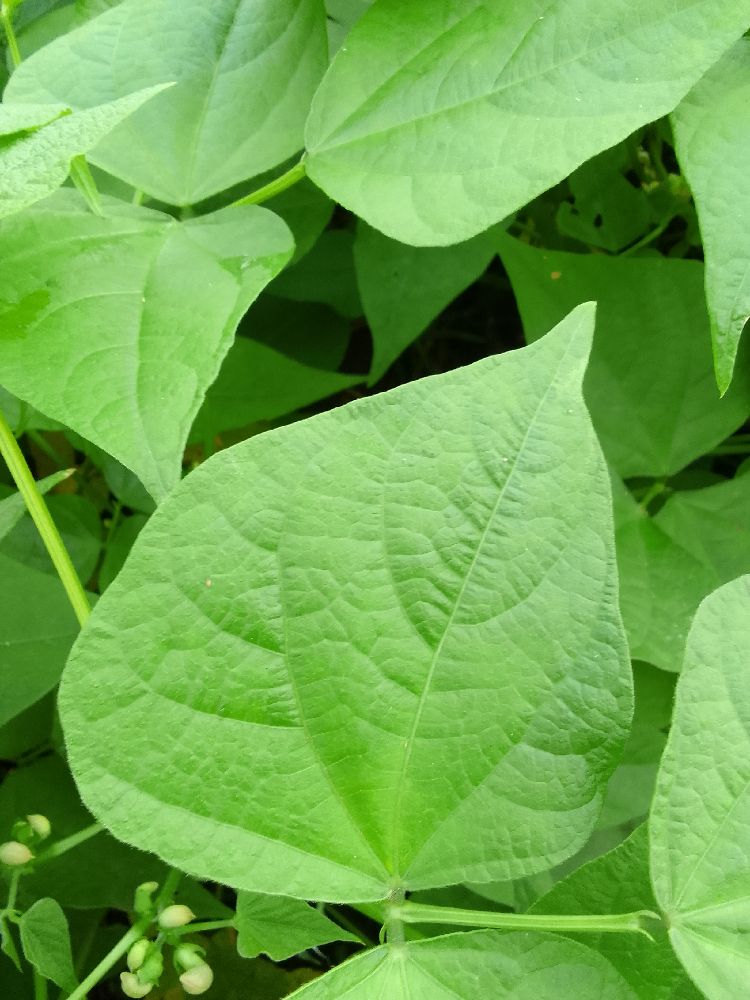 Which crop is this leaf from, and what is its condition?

common bean, healthy
